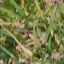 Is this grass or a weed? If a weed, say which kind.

grass
